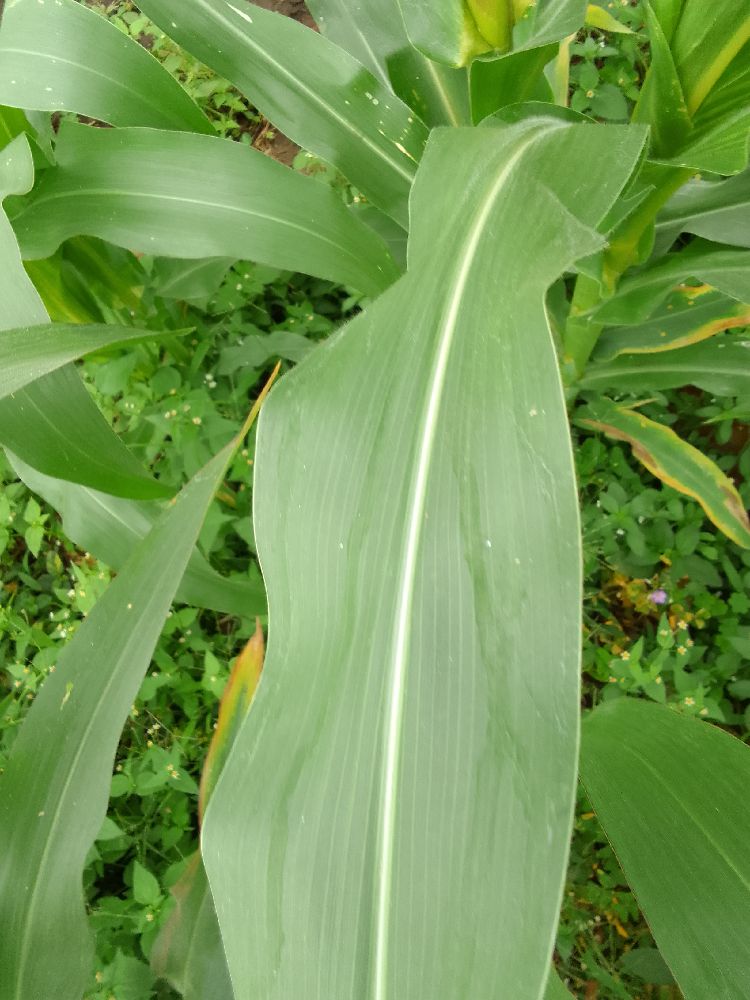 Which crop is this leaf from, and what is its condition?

maize, healthy
